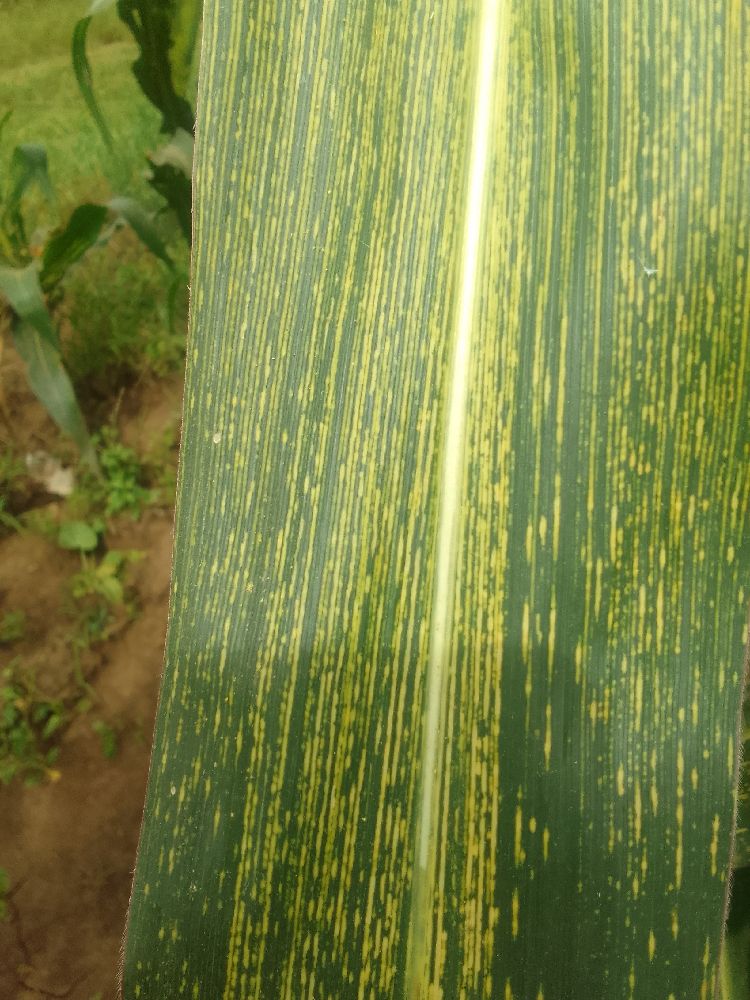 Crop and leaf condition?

maize, maize streak virus
